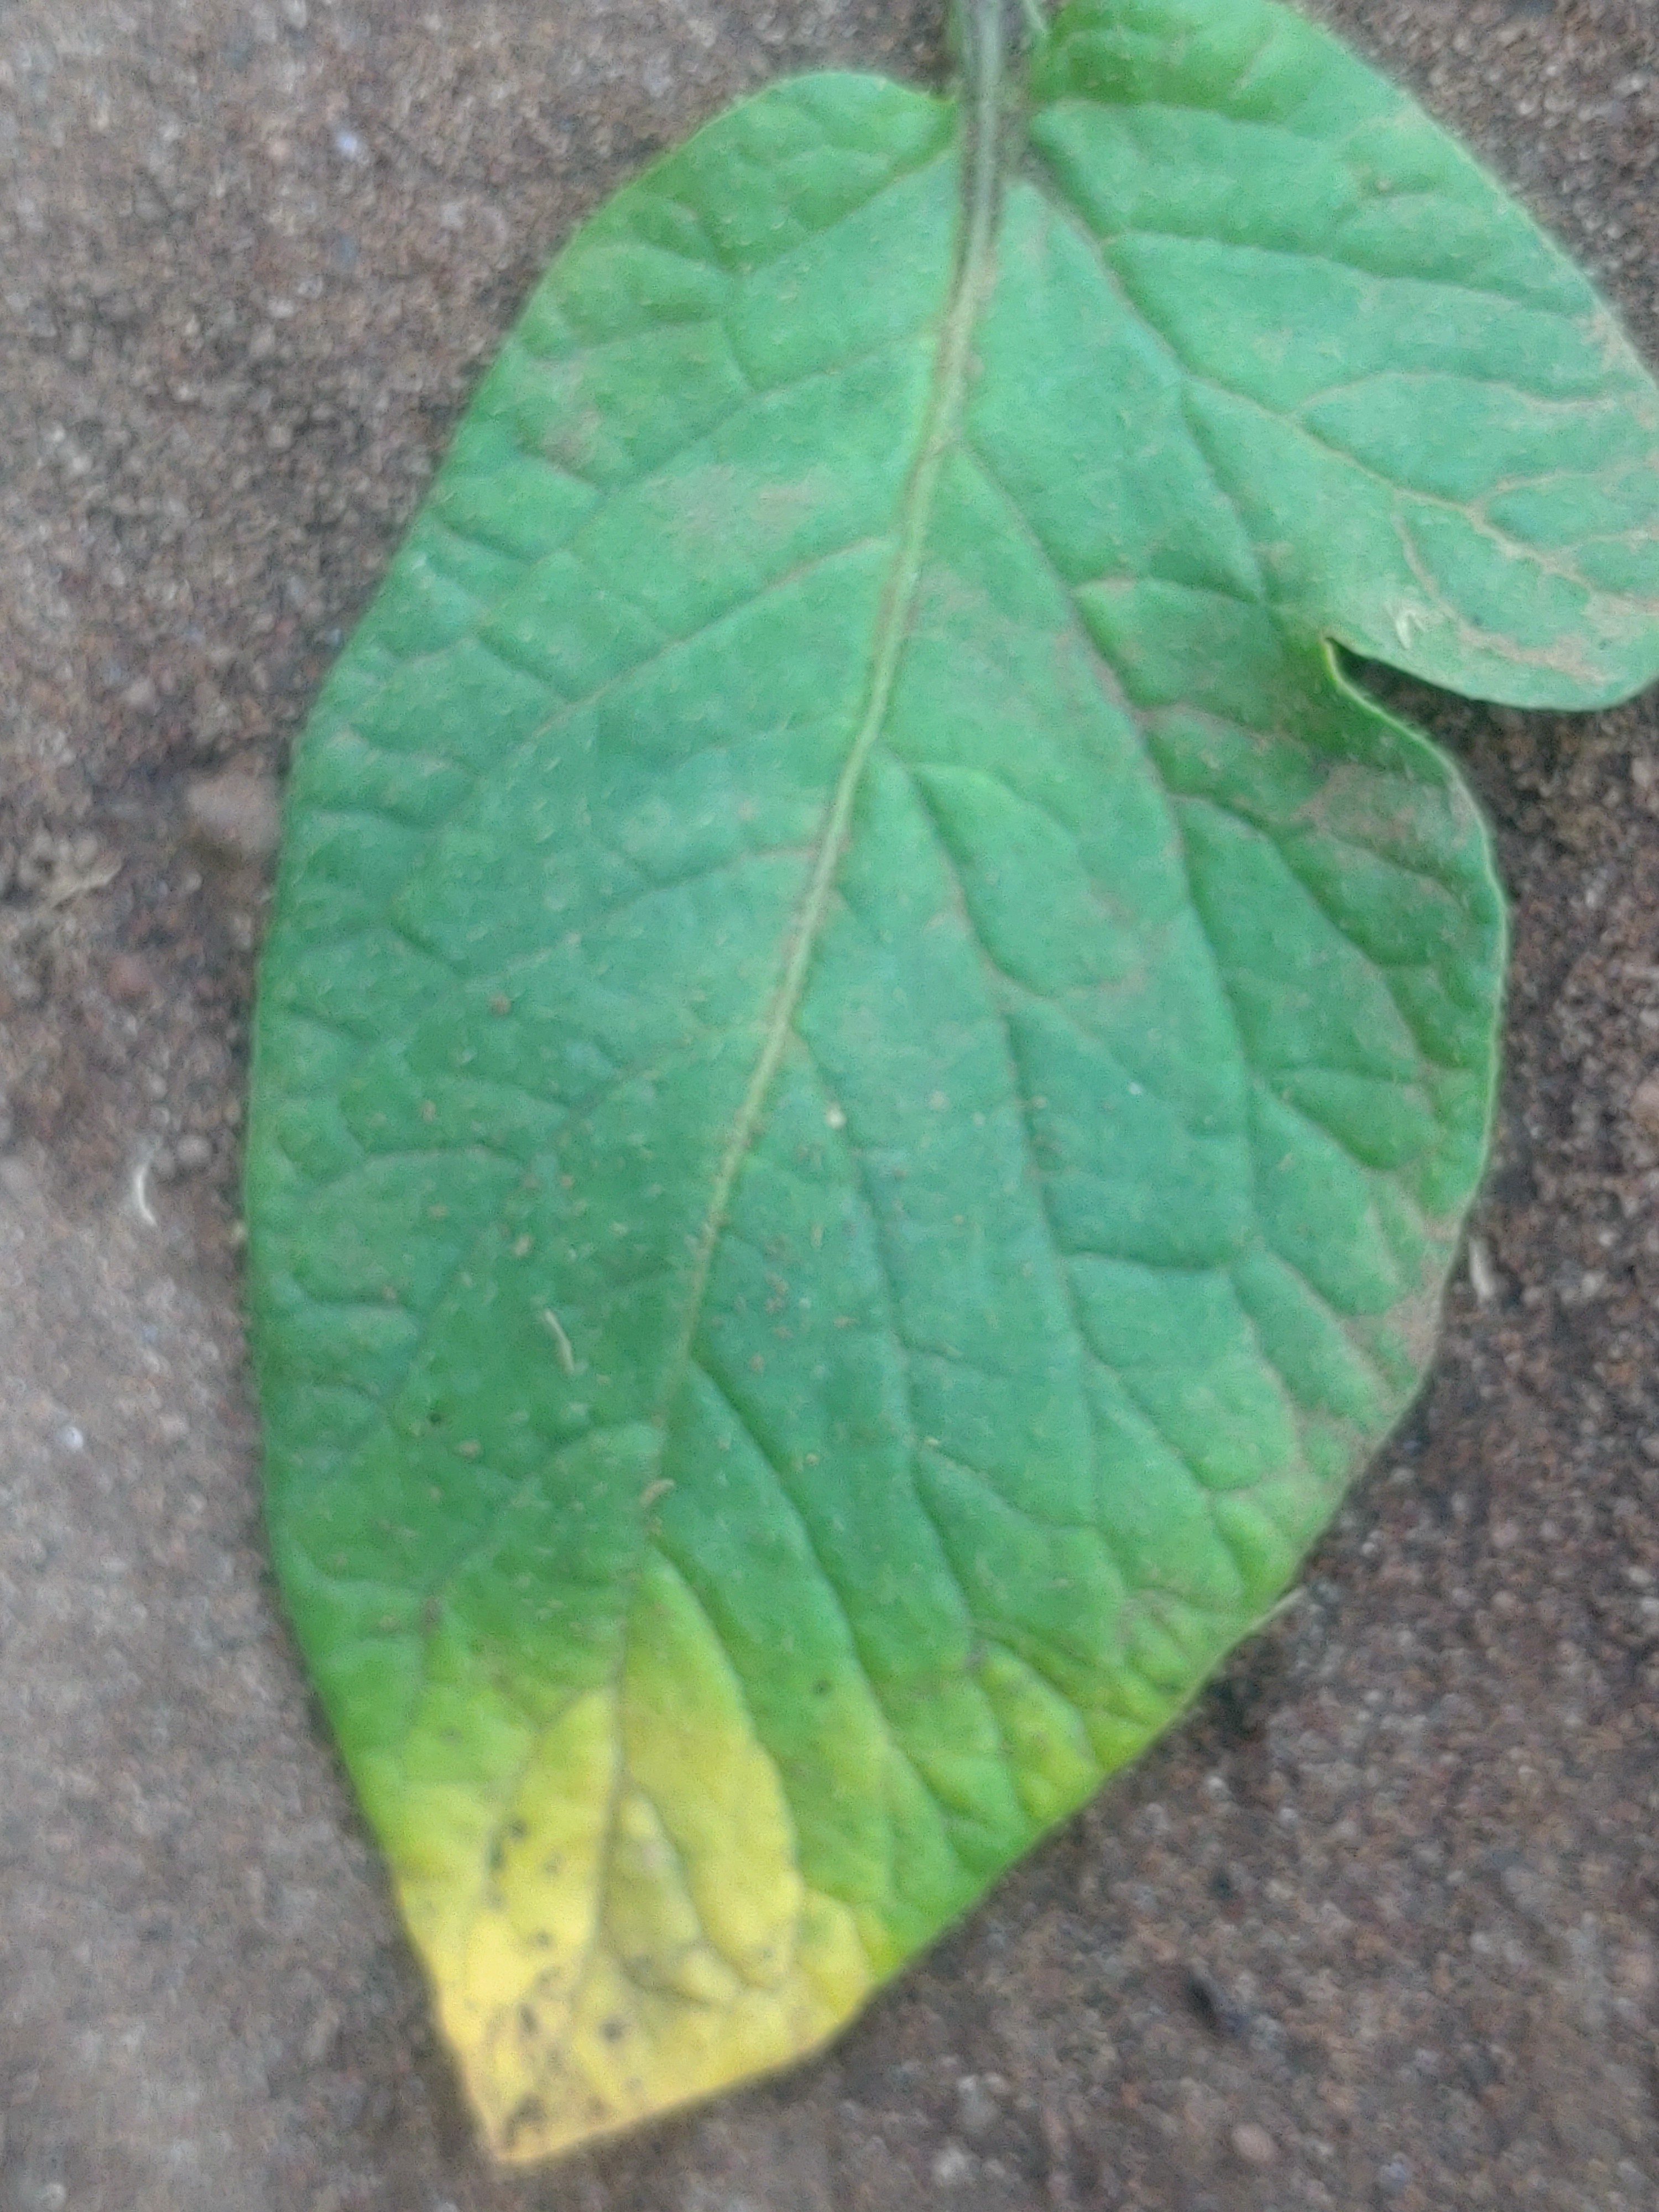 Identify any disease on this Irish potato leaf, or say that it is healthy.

late blight
